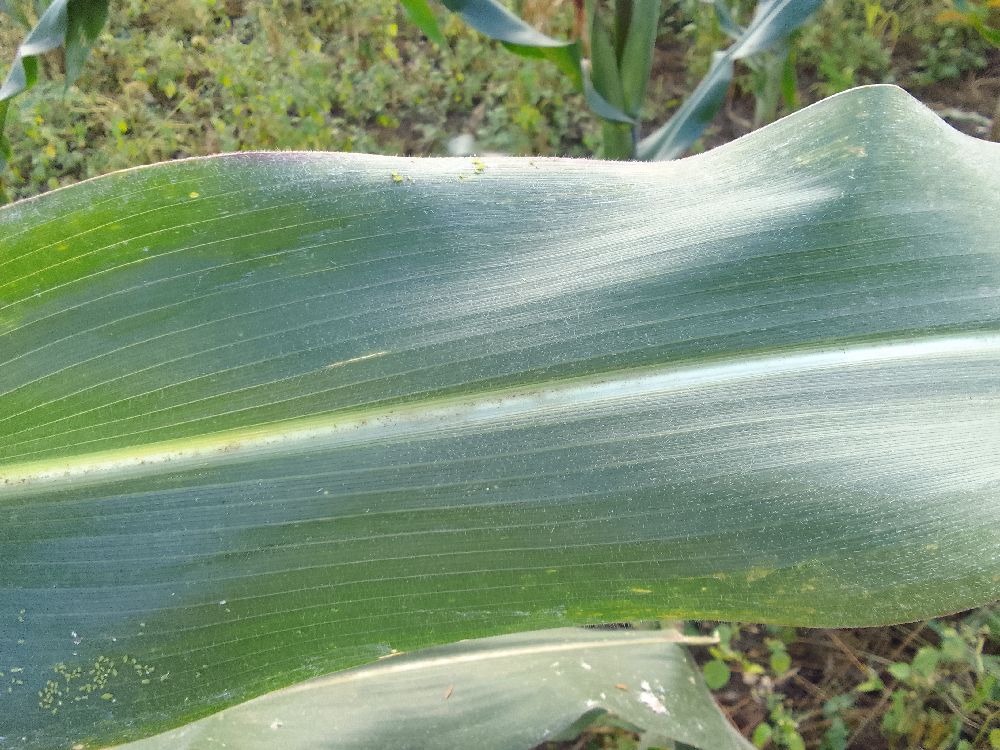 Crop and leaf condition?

maize, healthy
